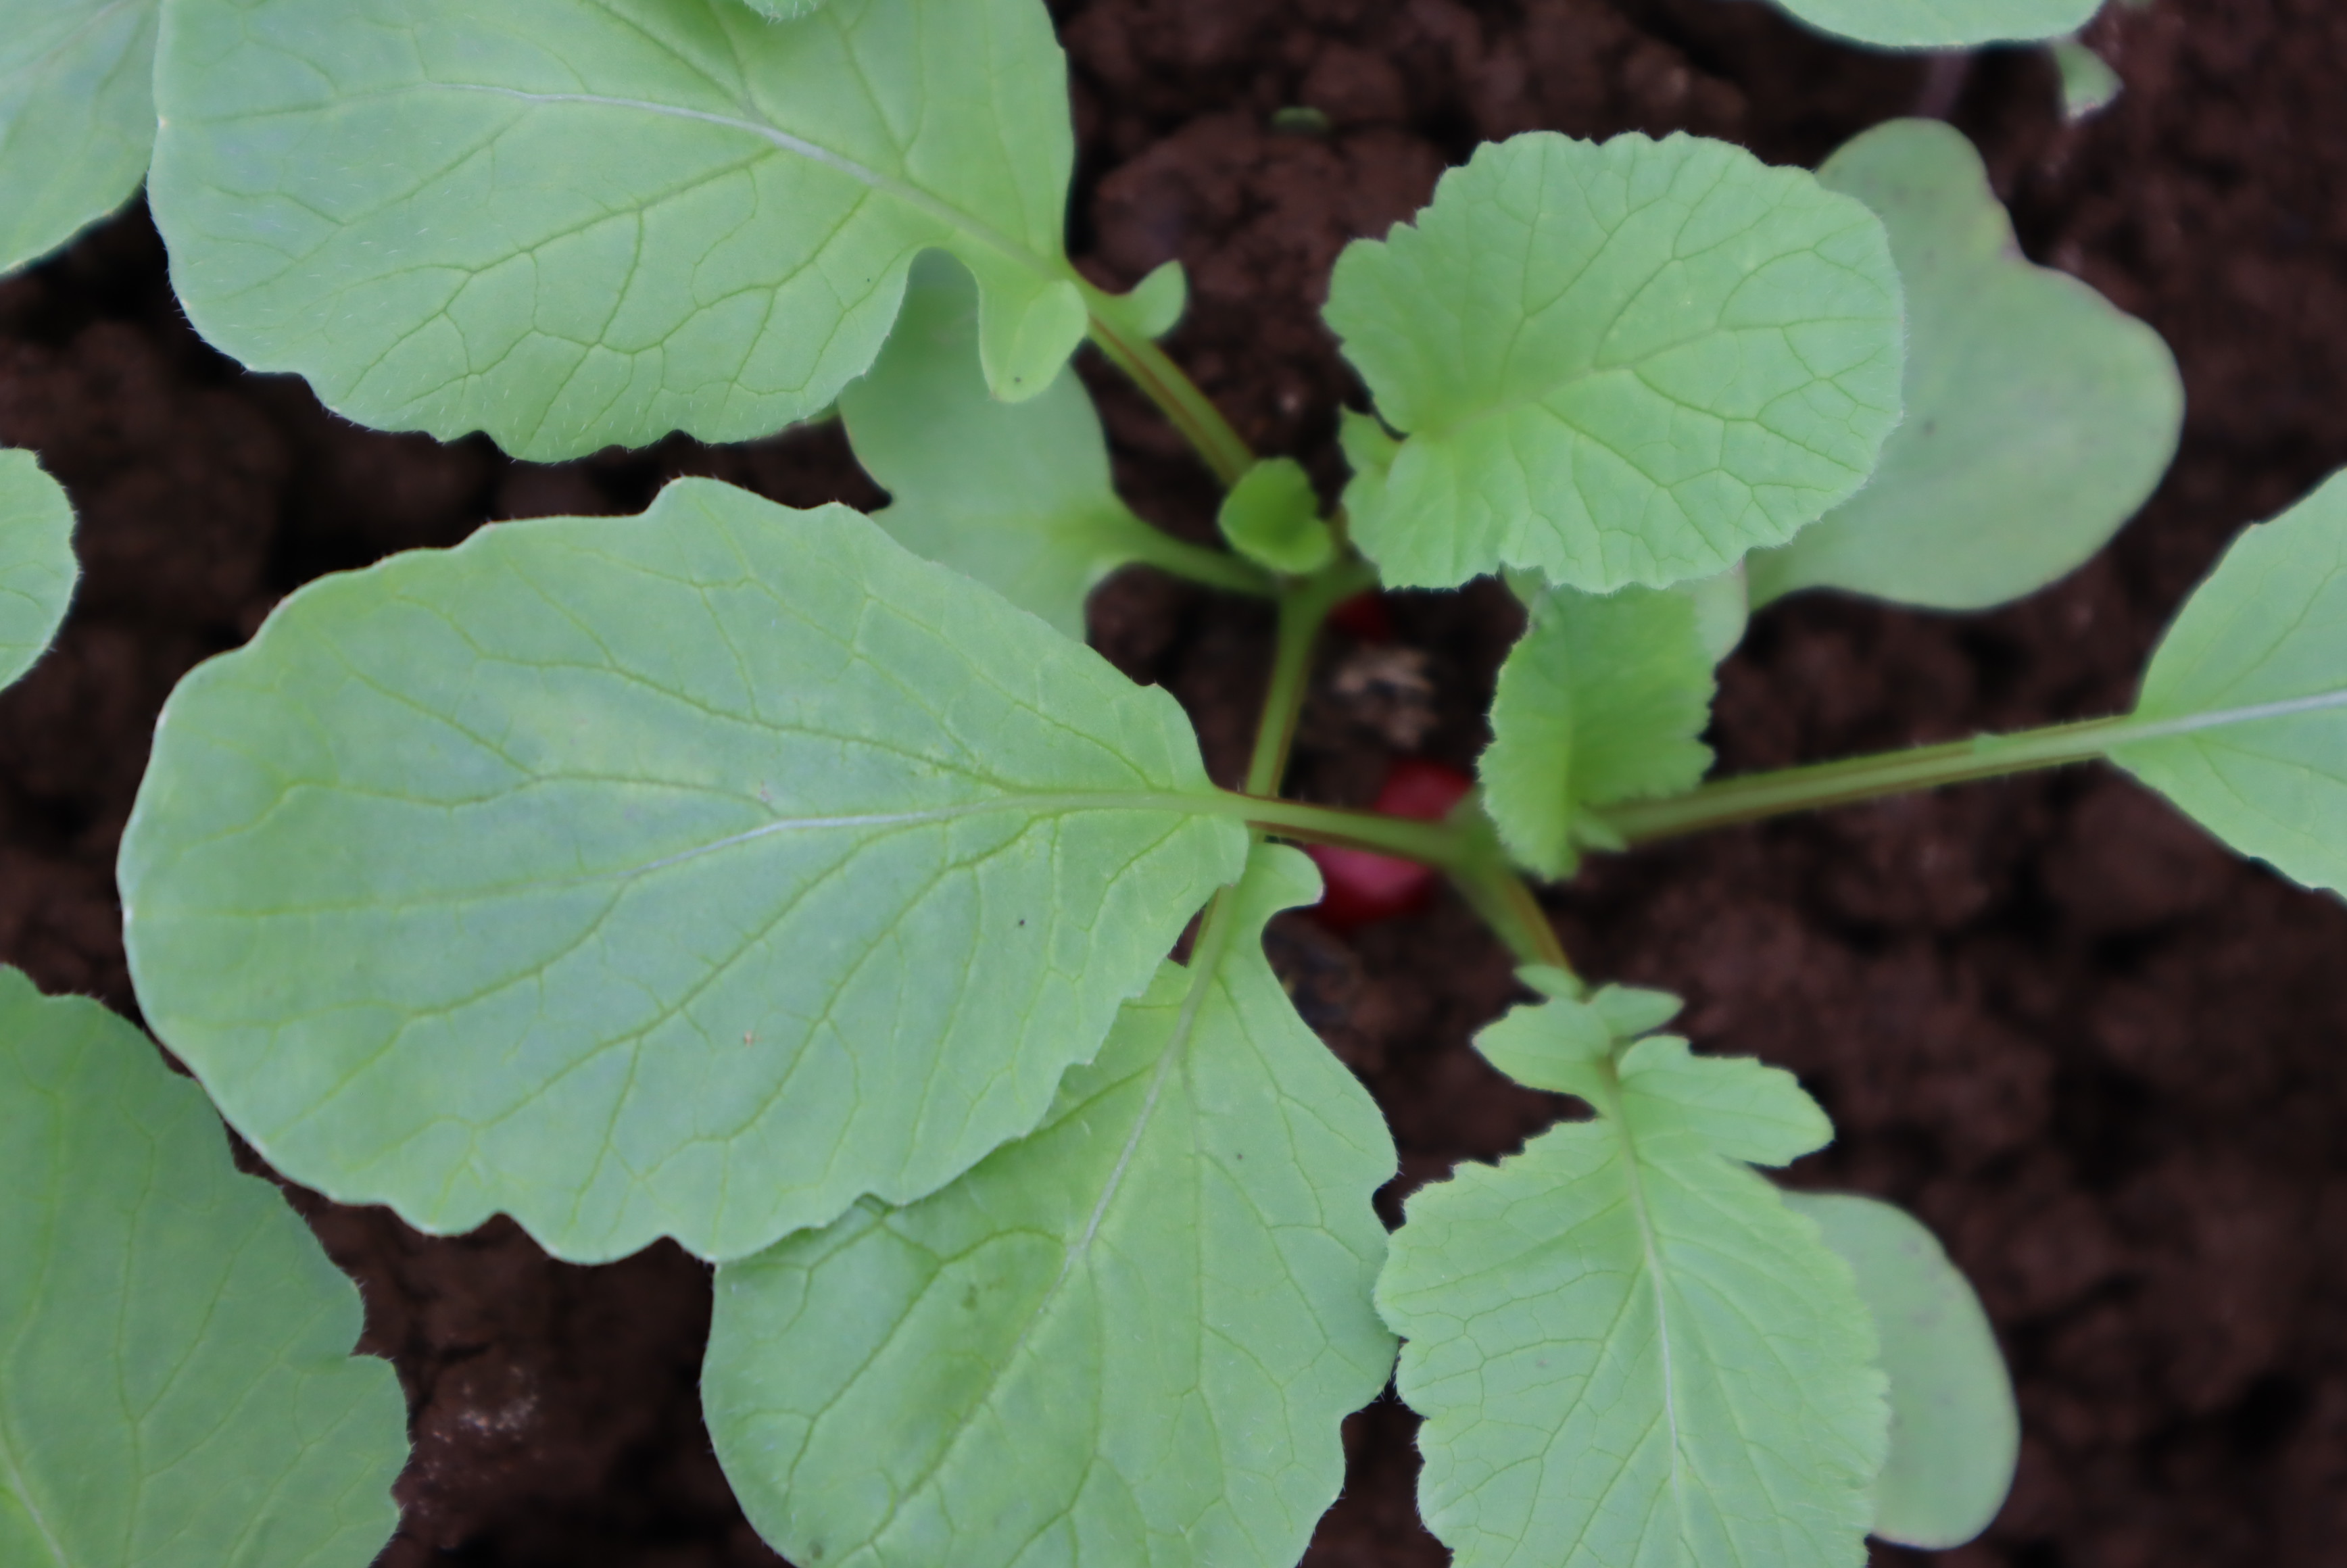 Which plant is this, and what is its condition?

radish, healthy
